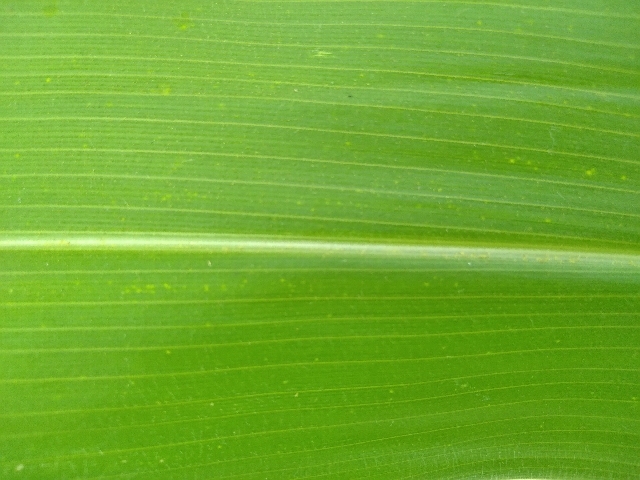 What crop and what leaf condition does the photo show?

maize, healthy
